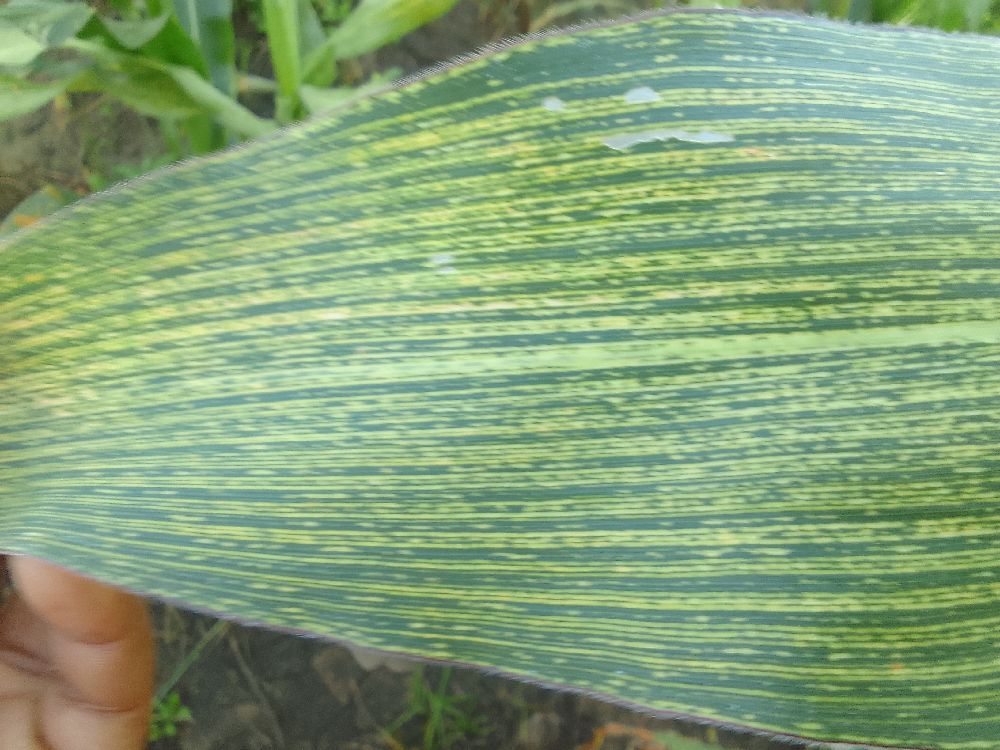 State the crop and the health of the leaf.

maize, maize streak virus
